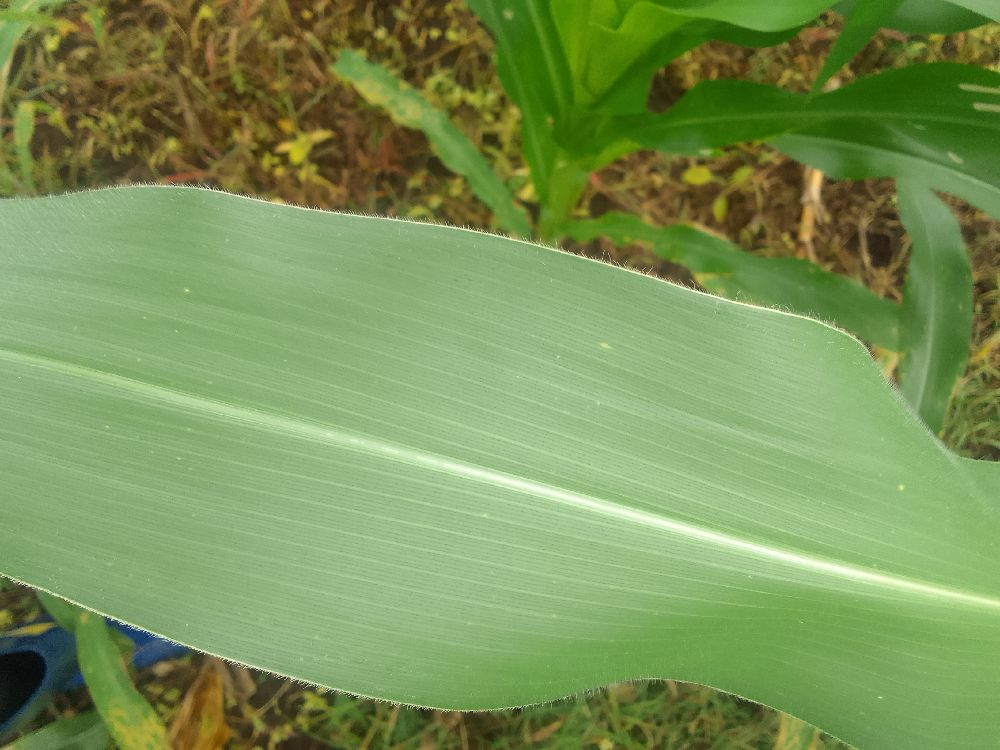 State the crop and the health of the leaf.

maize, healthy
